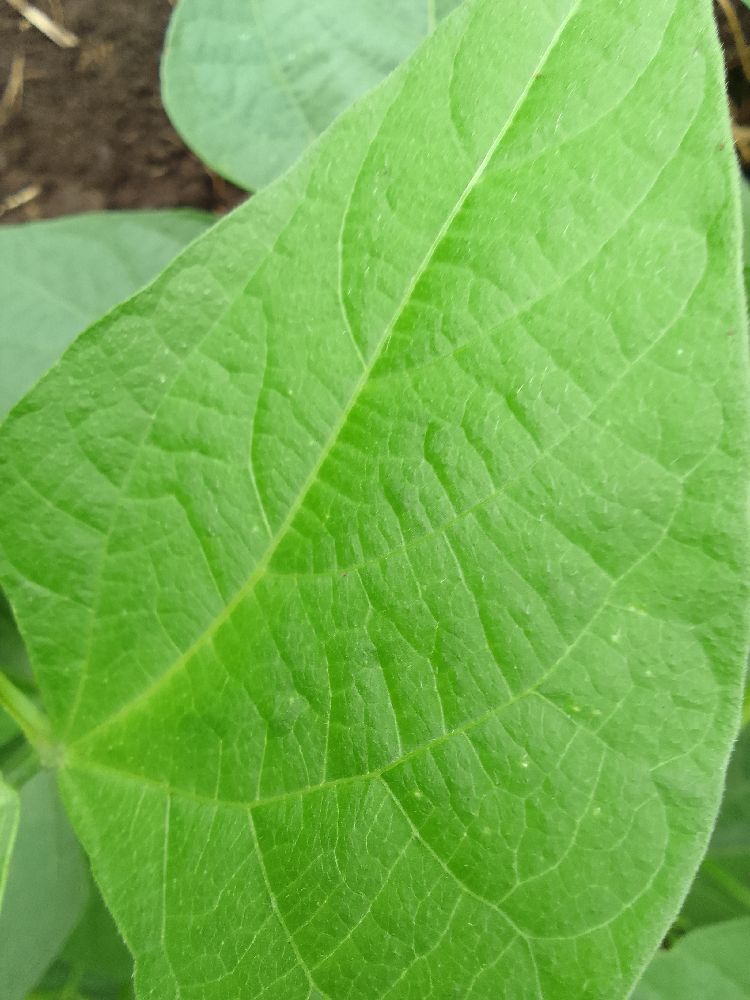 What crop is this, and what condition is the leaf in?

common bean, healthy
